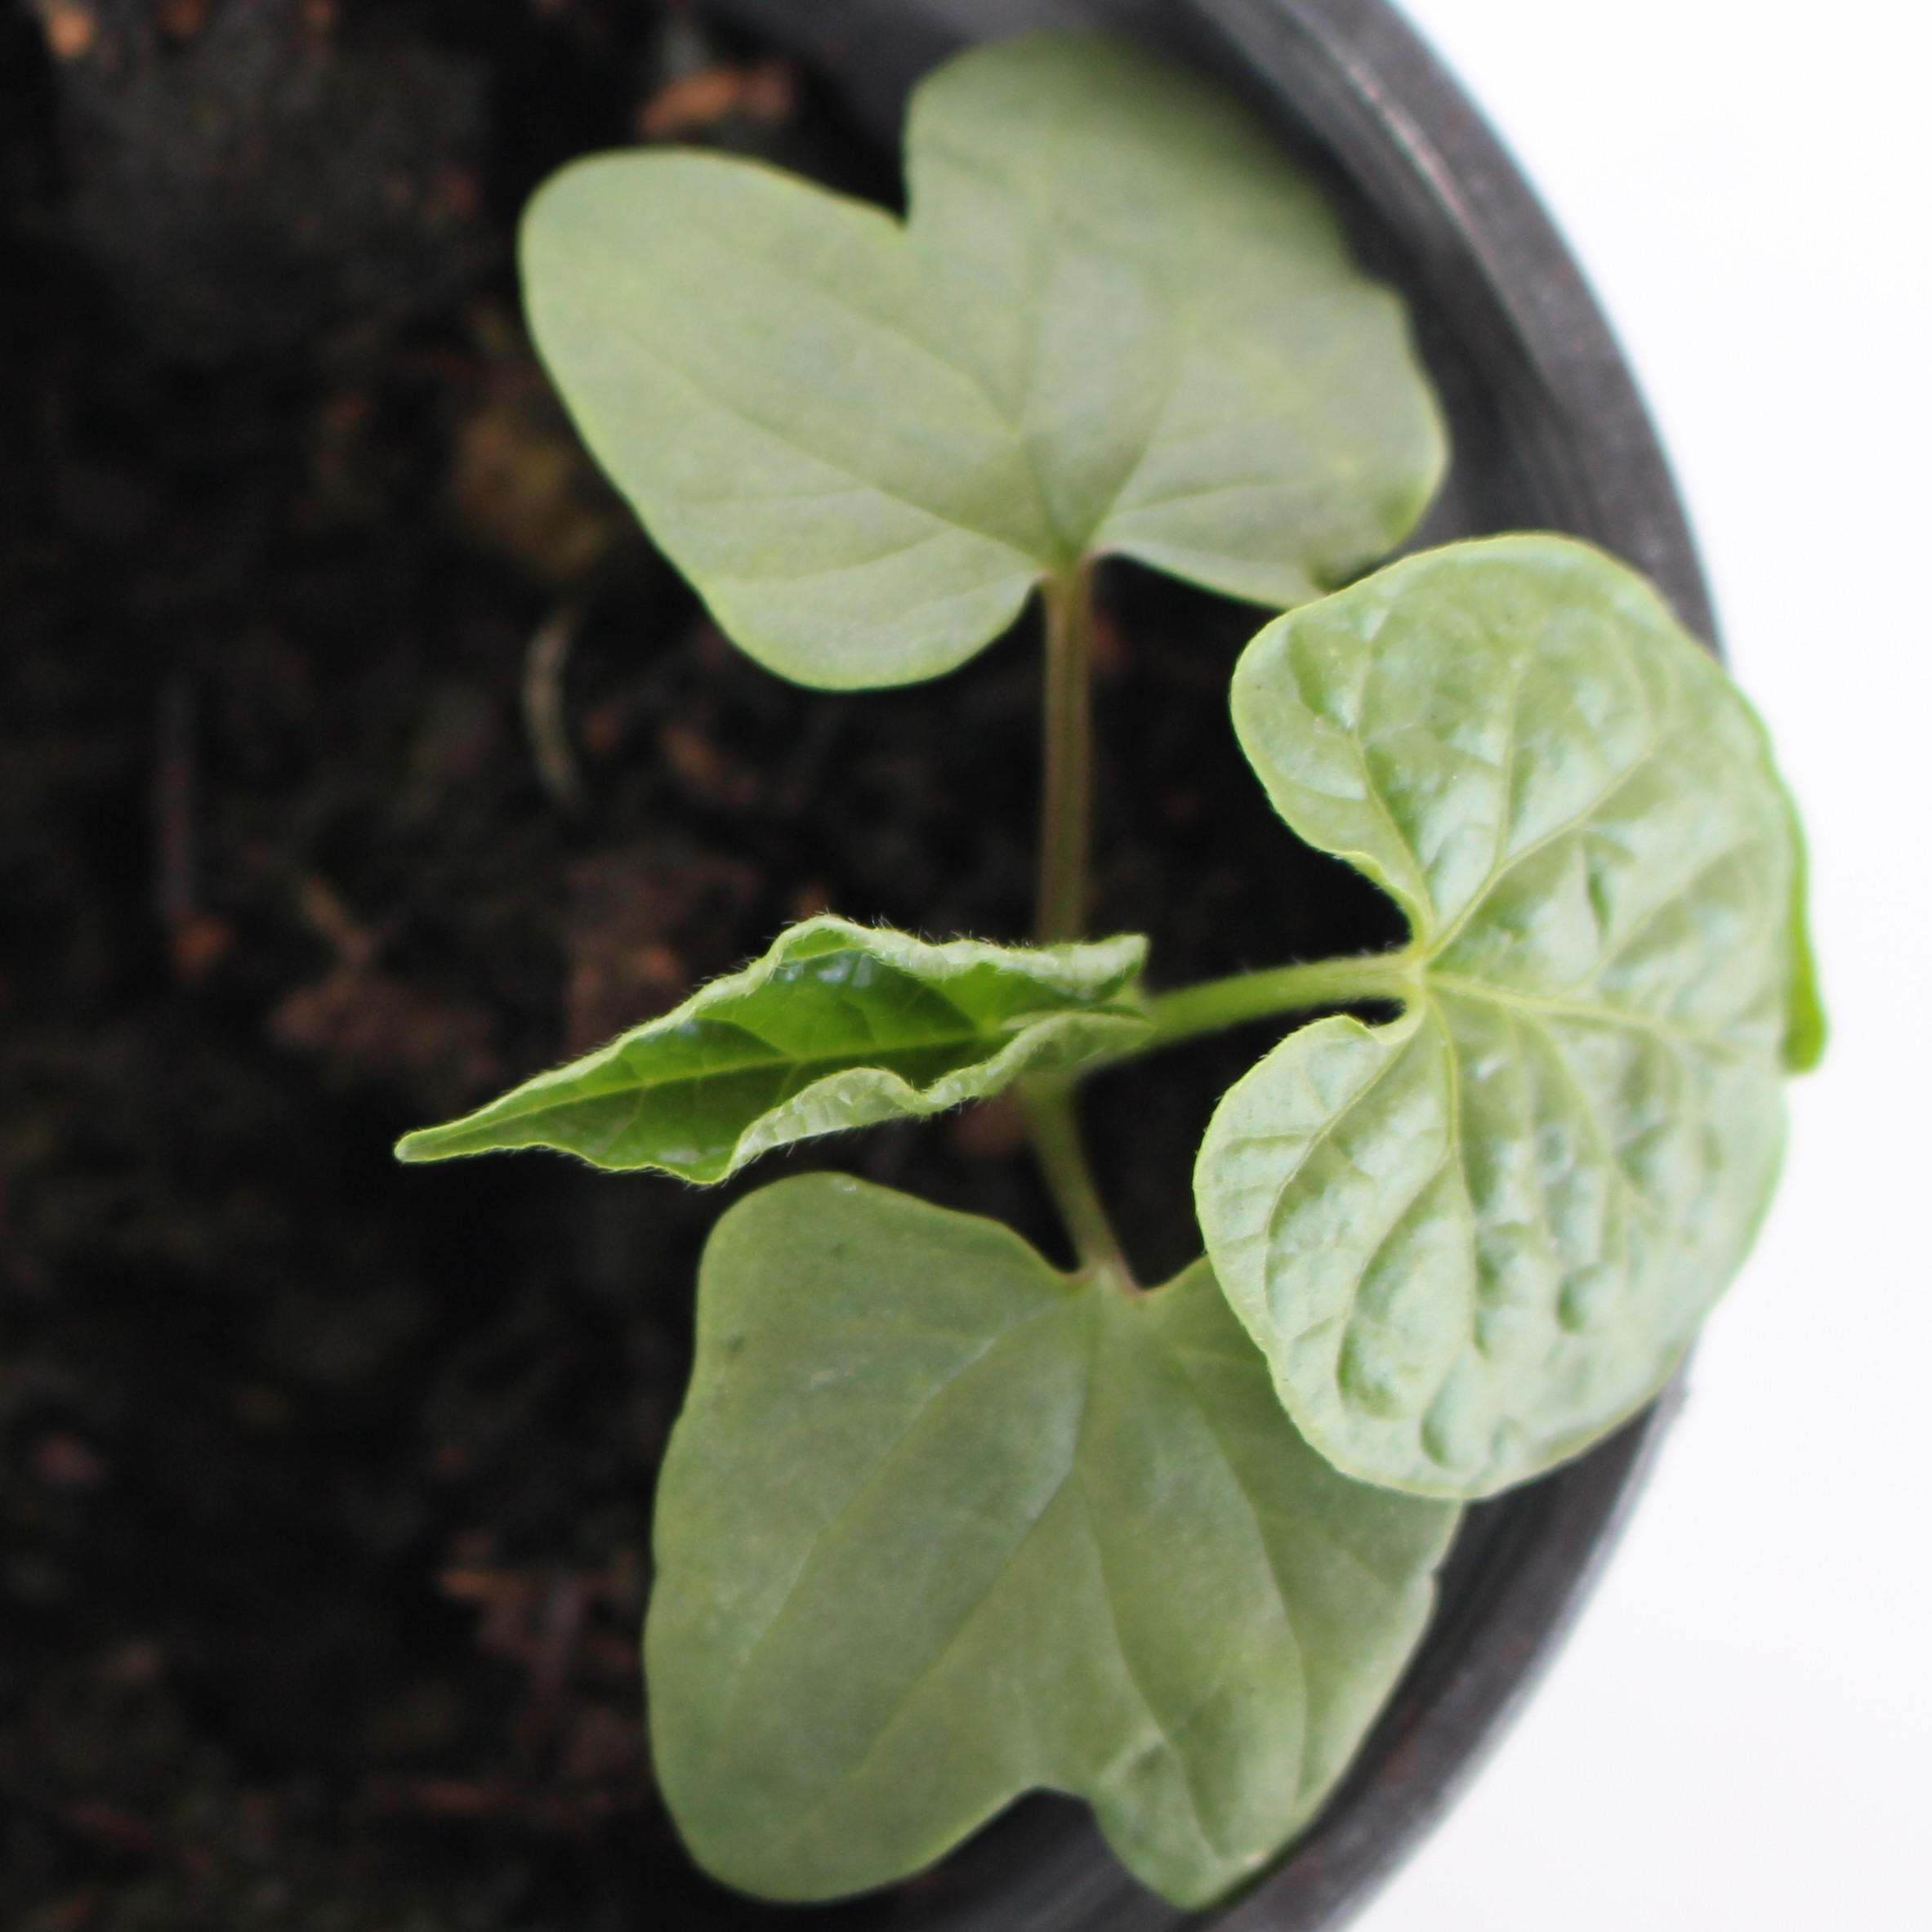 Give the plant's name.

Convolvulus arvensis
